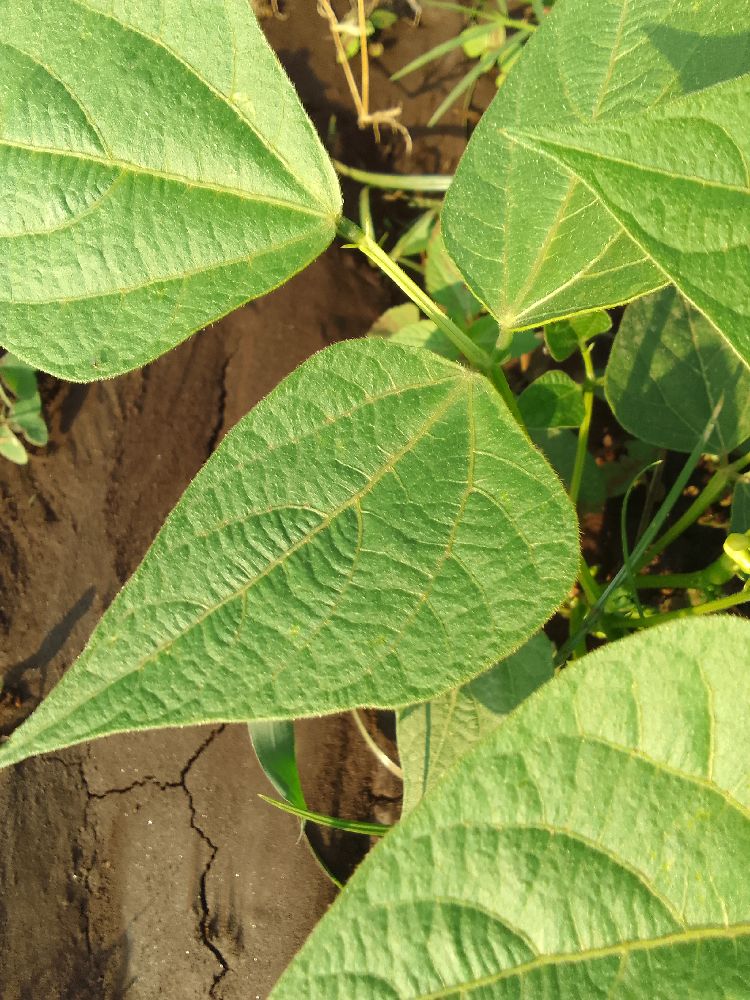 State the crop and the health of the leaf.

common bean, healthy
